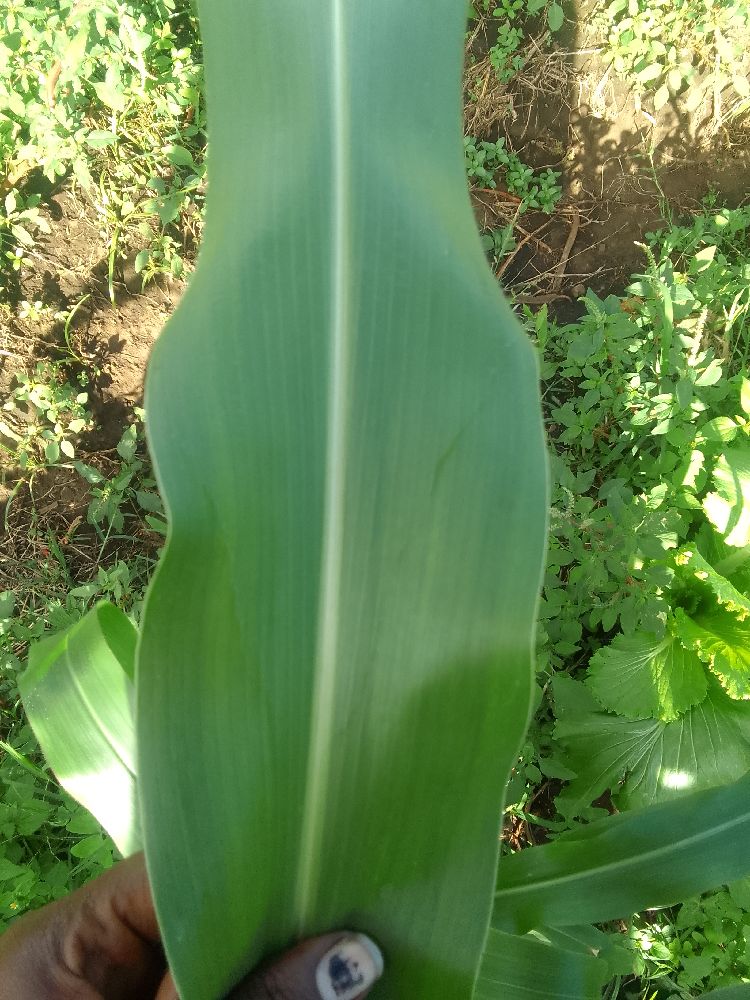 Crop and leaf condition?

maize, healthy
